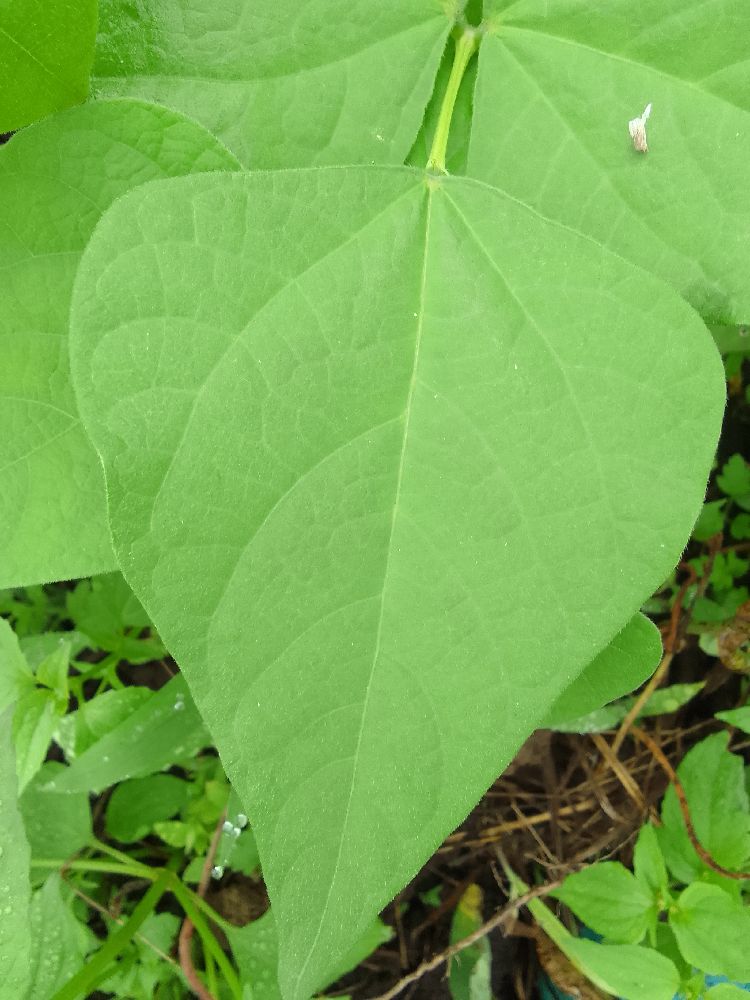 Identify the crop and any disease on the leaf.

common bean, healthy
